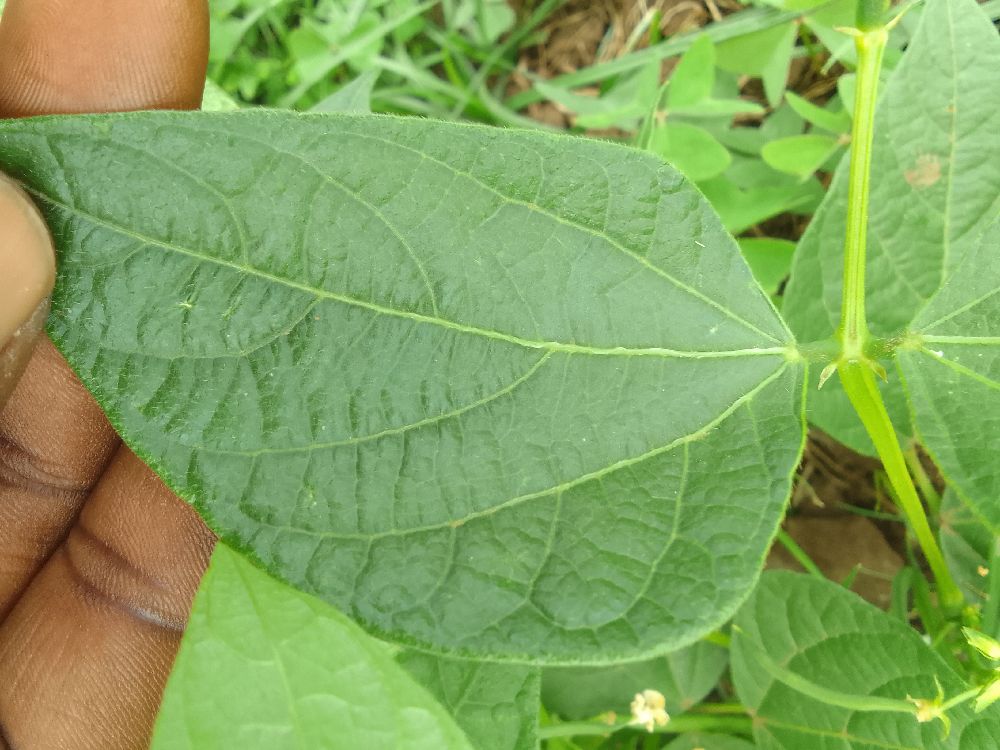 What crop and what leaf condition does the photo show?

common bean, healthy
